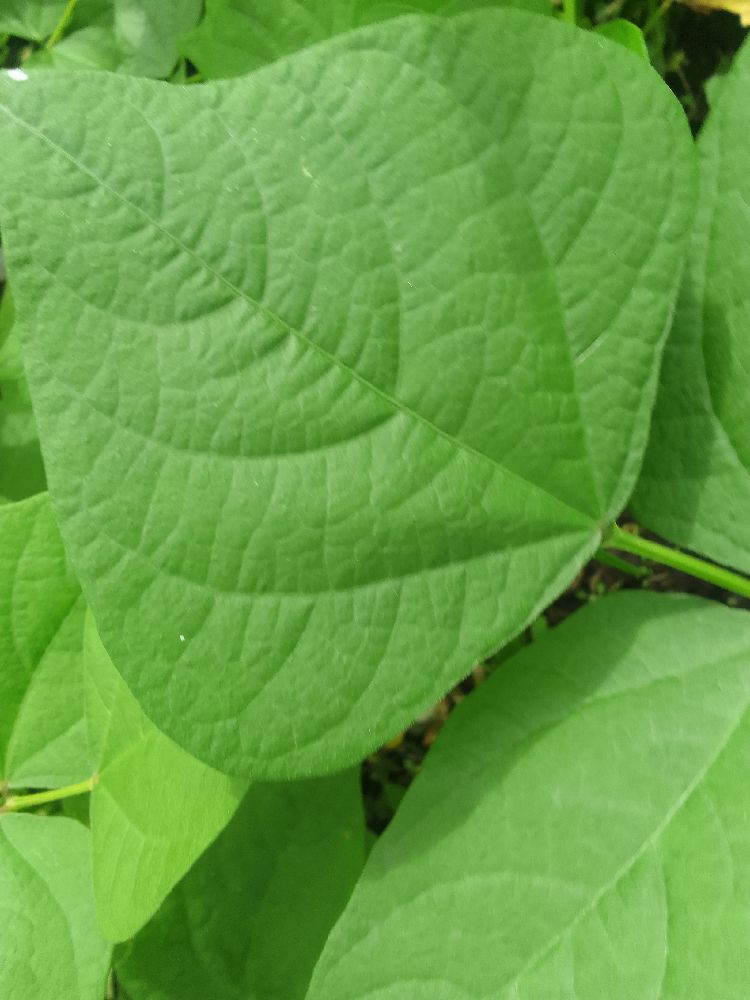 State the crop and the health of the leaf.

common bean, healthy
